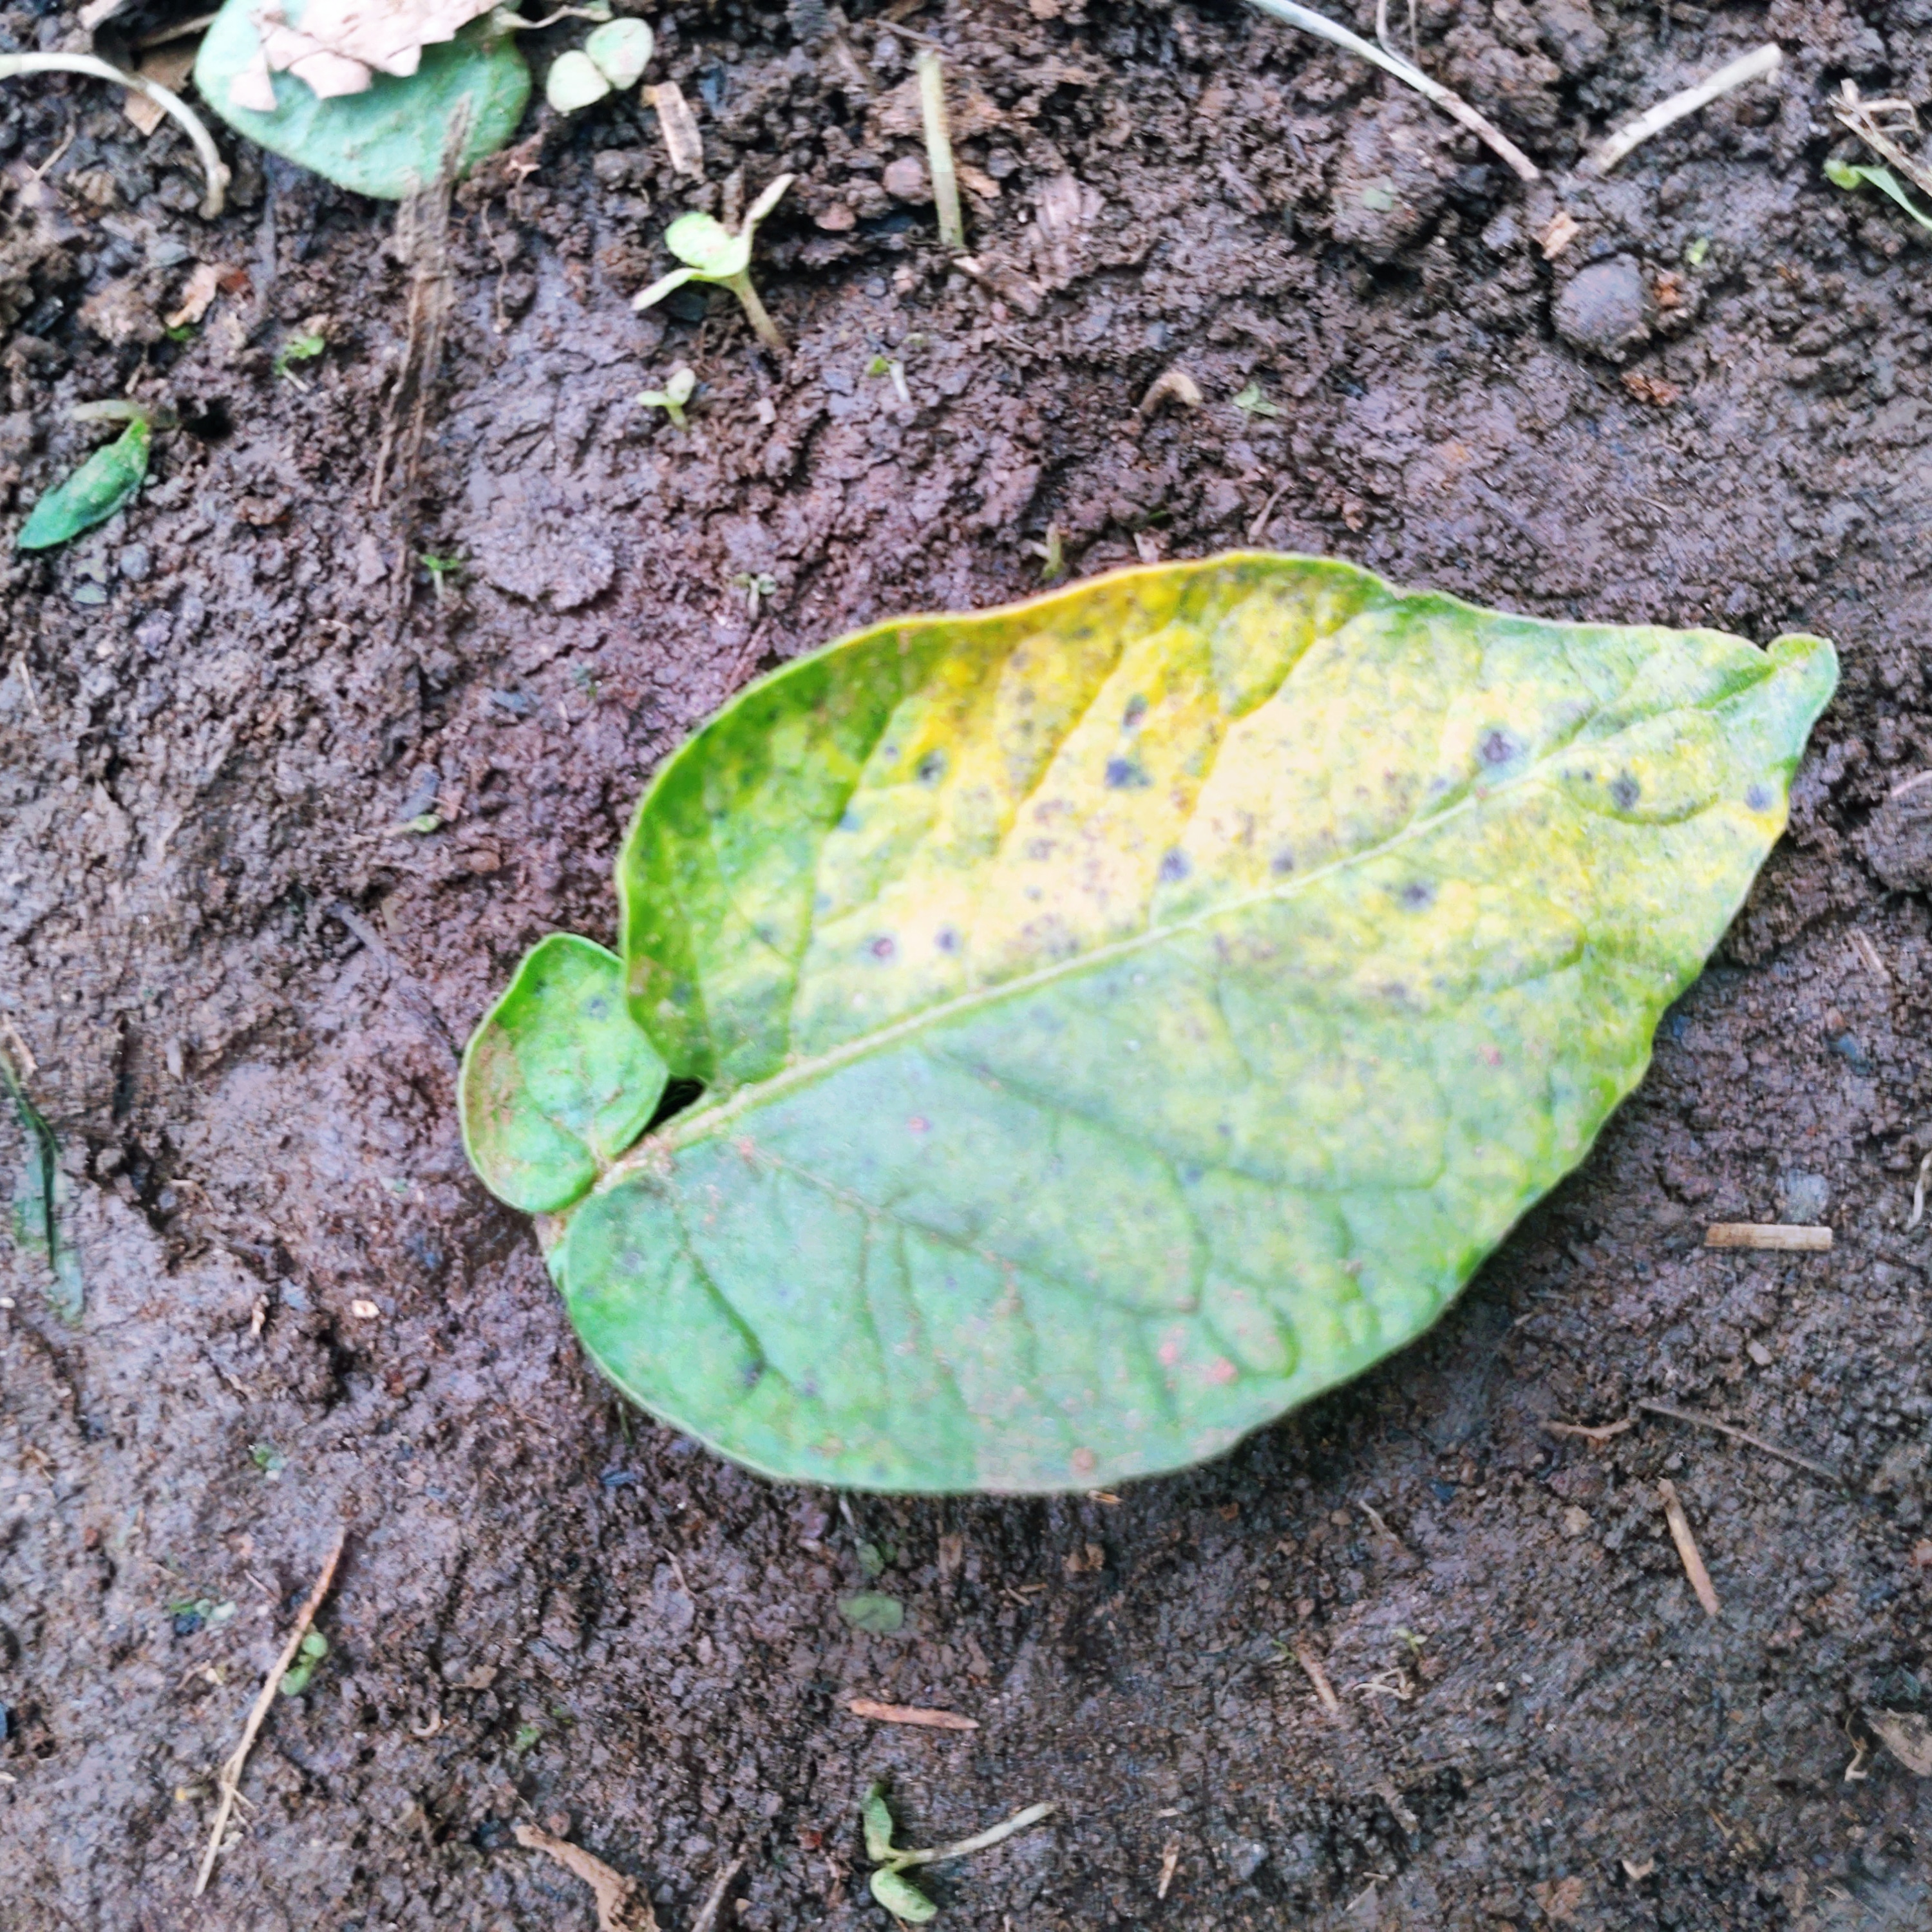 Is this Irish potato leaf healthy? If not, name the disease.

late blight
